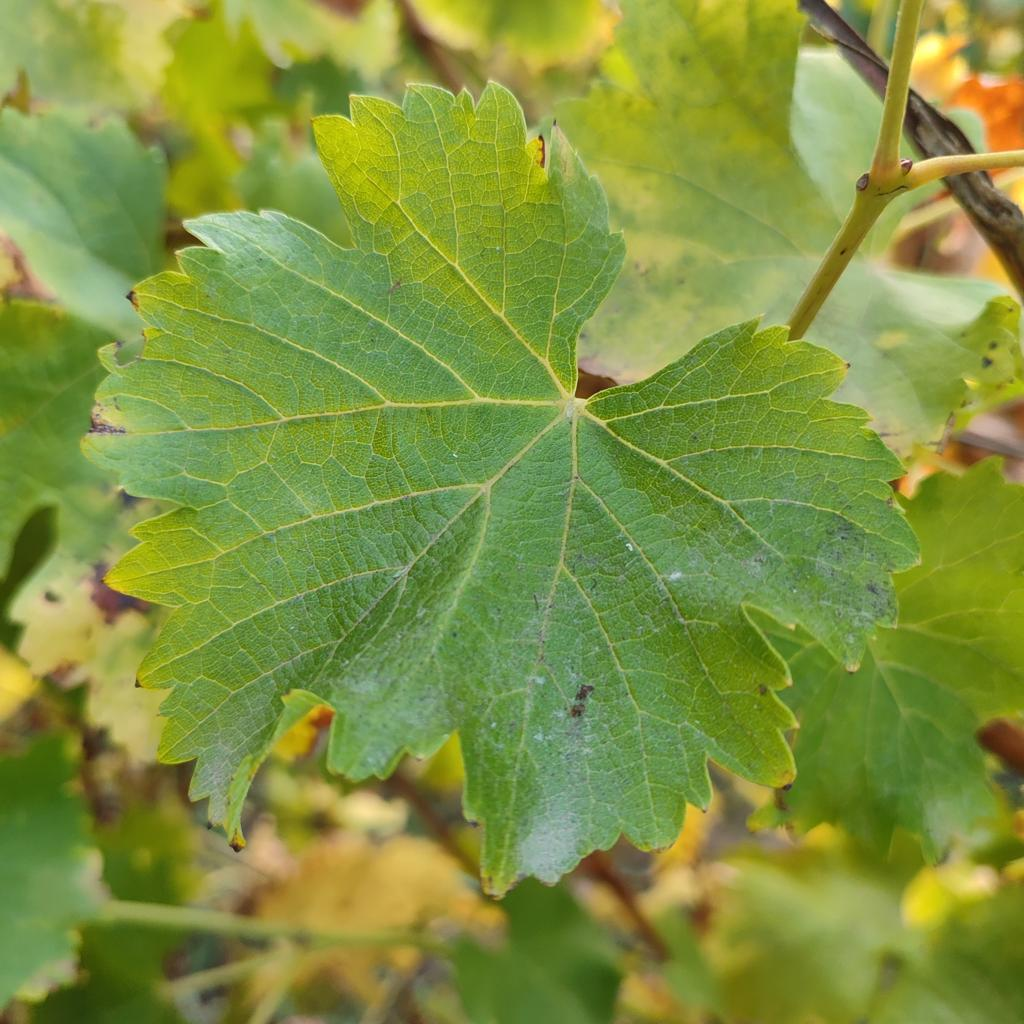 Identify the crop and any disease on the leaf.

grapevine, powdery mildew
